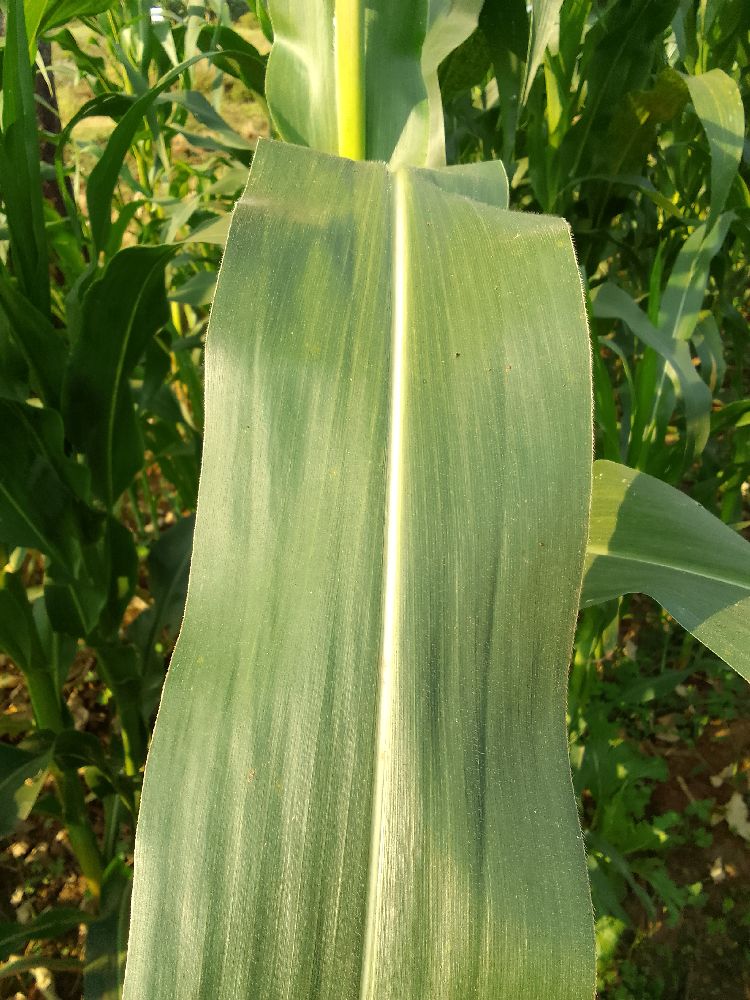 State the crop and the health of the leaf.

maize, healthy
